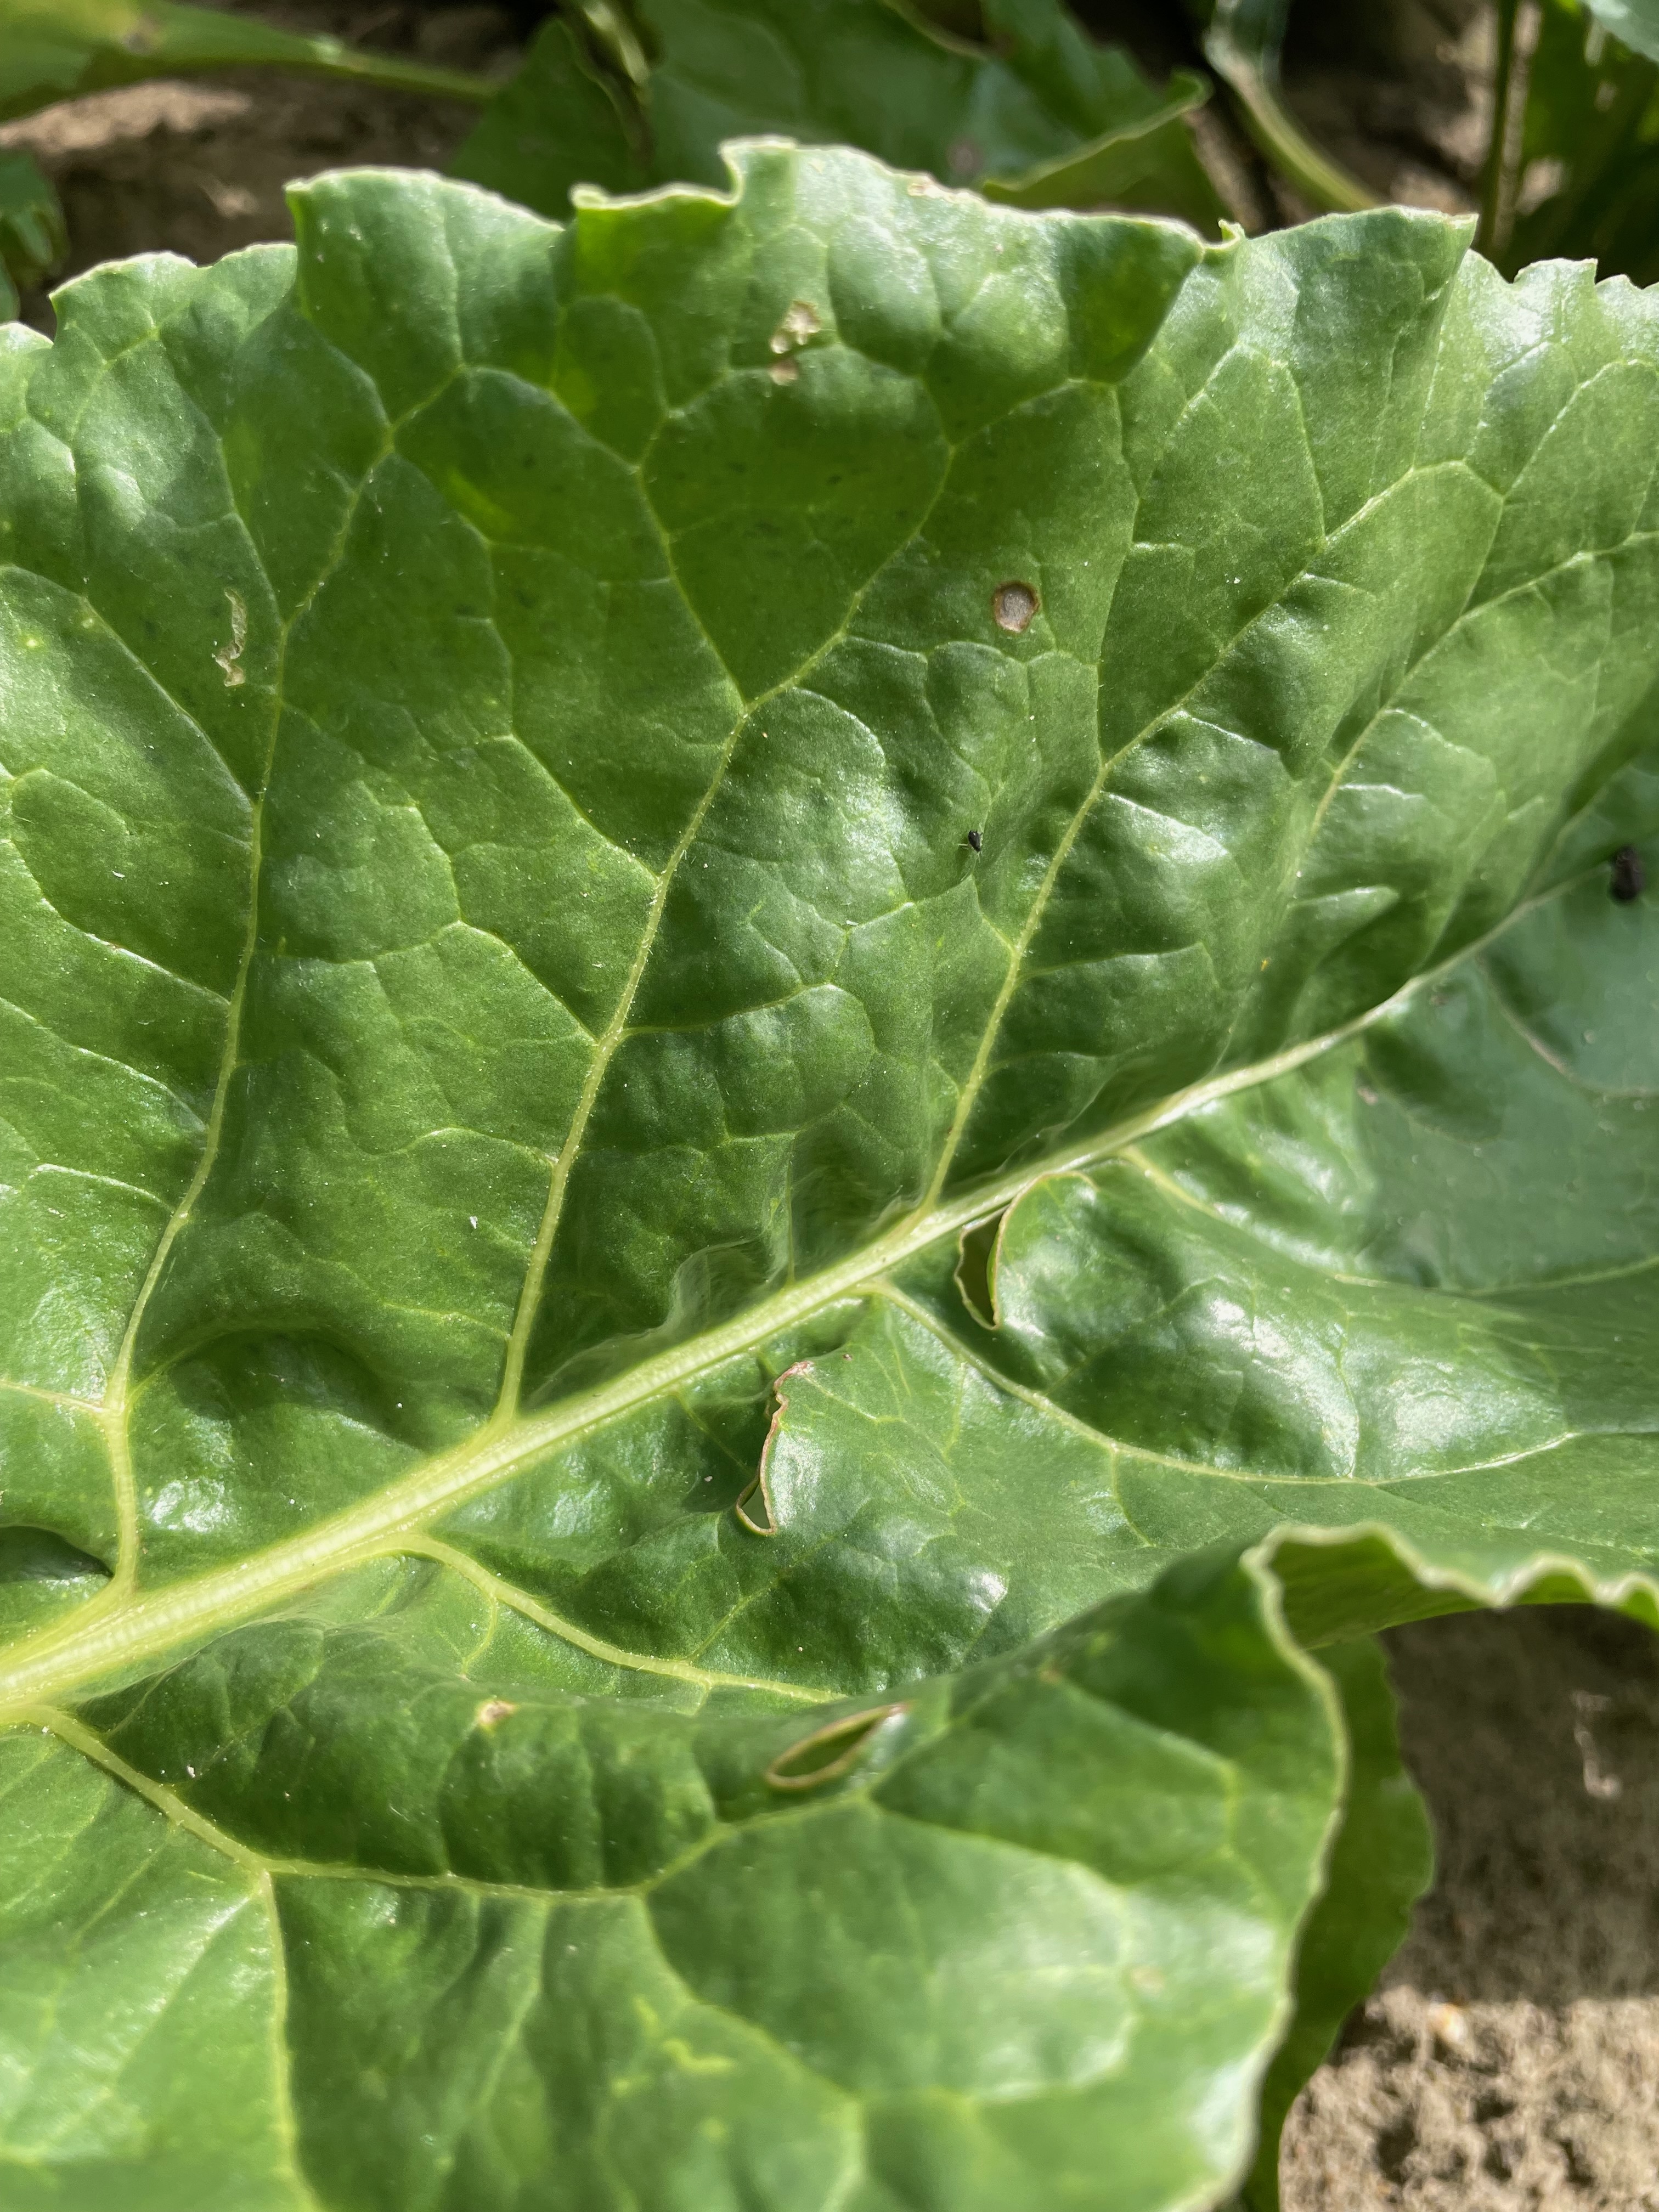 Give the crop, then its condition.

beet, cercospora
